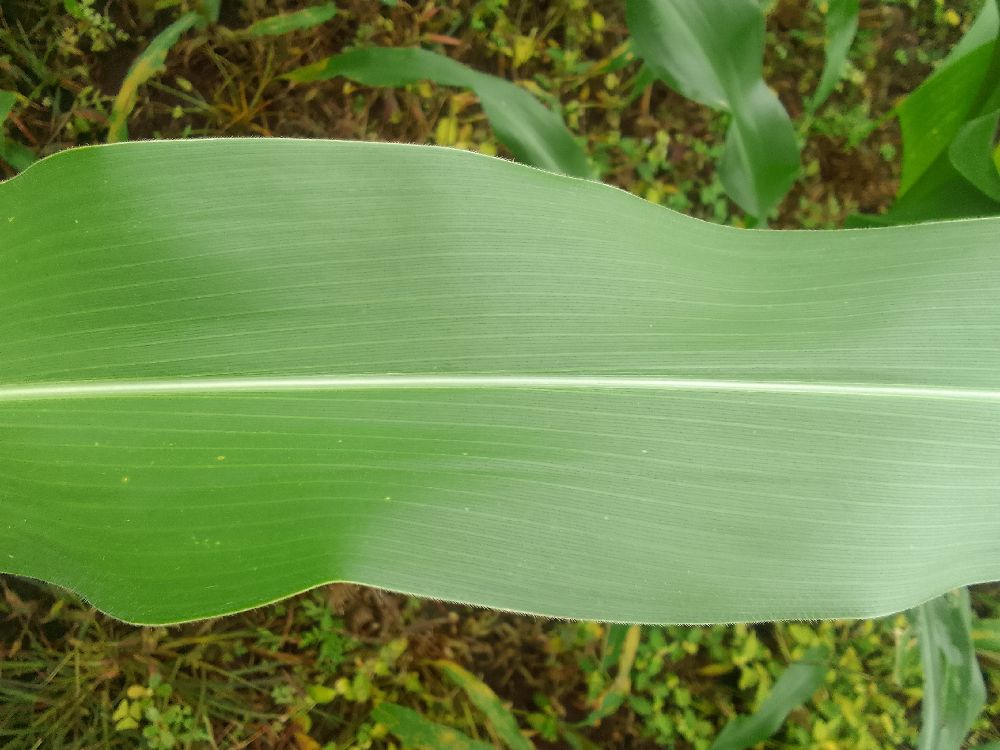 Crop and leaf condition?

maize, healthy
